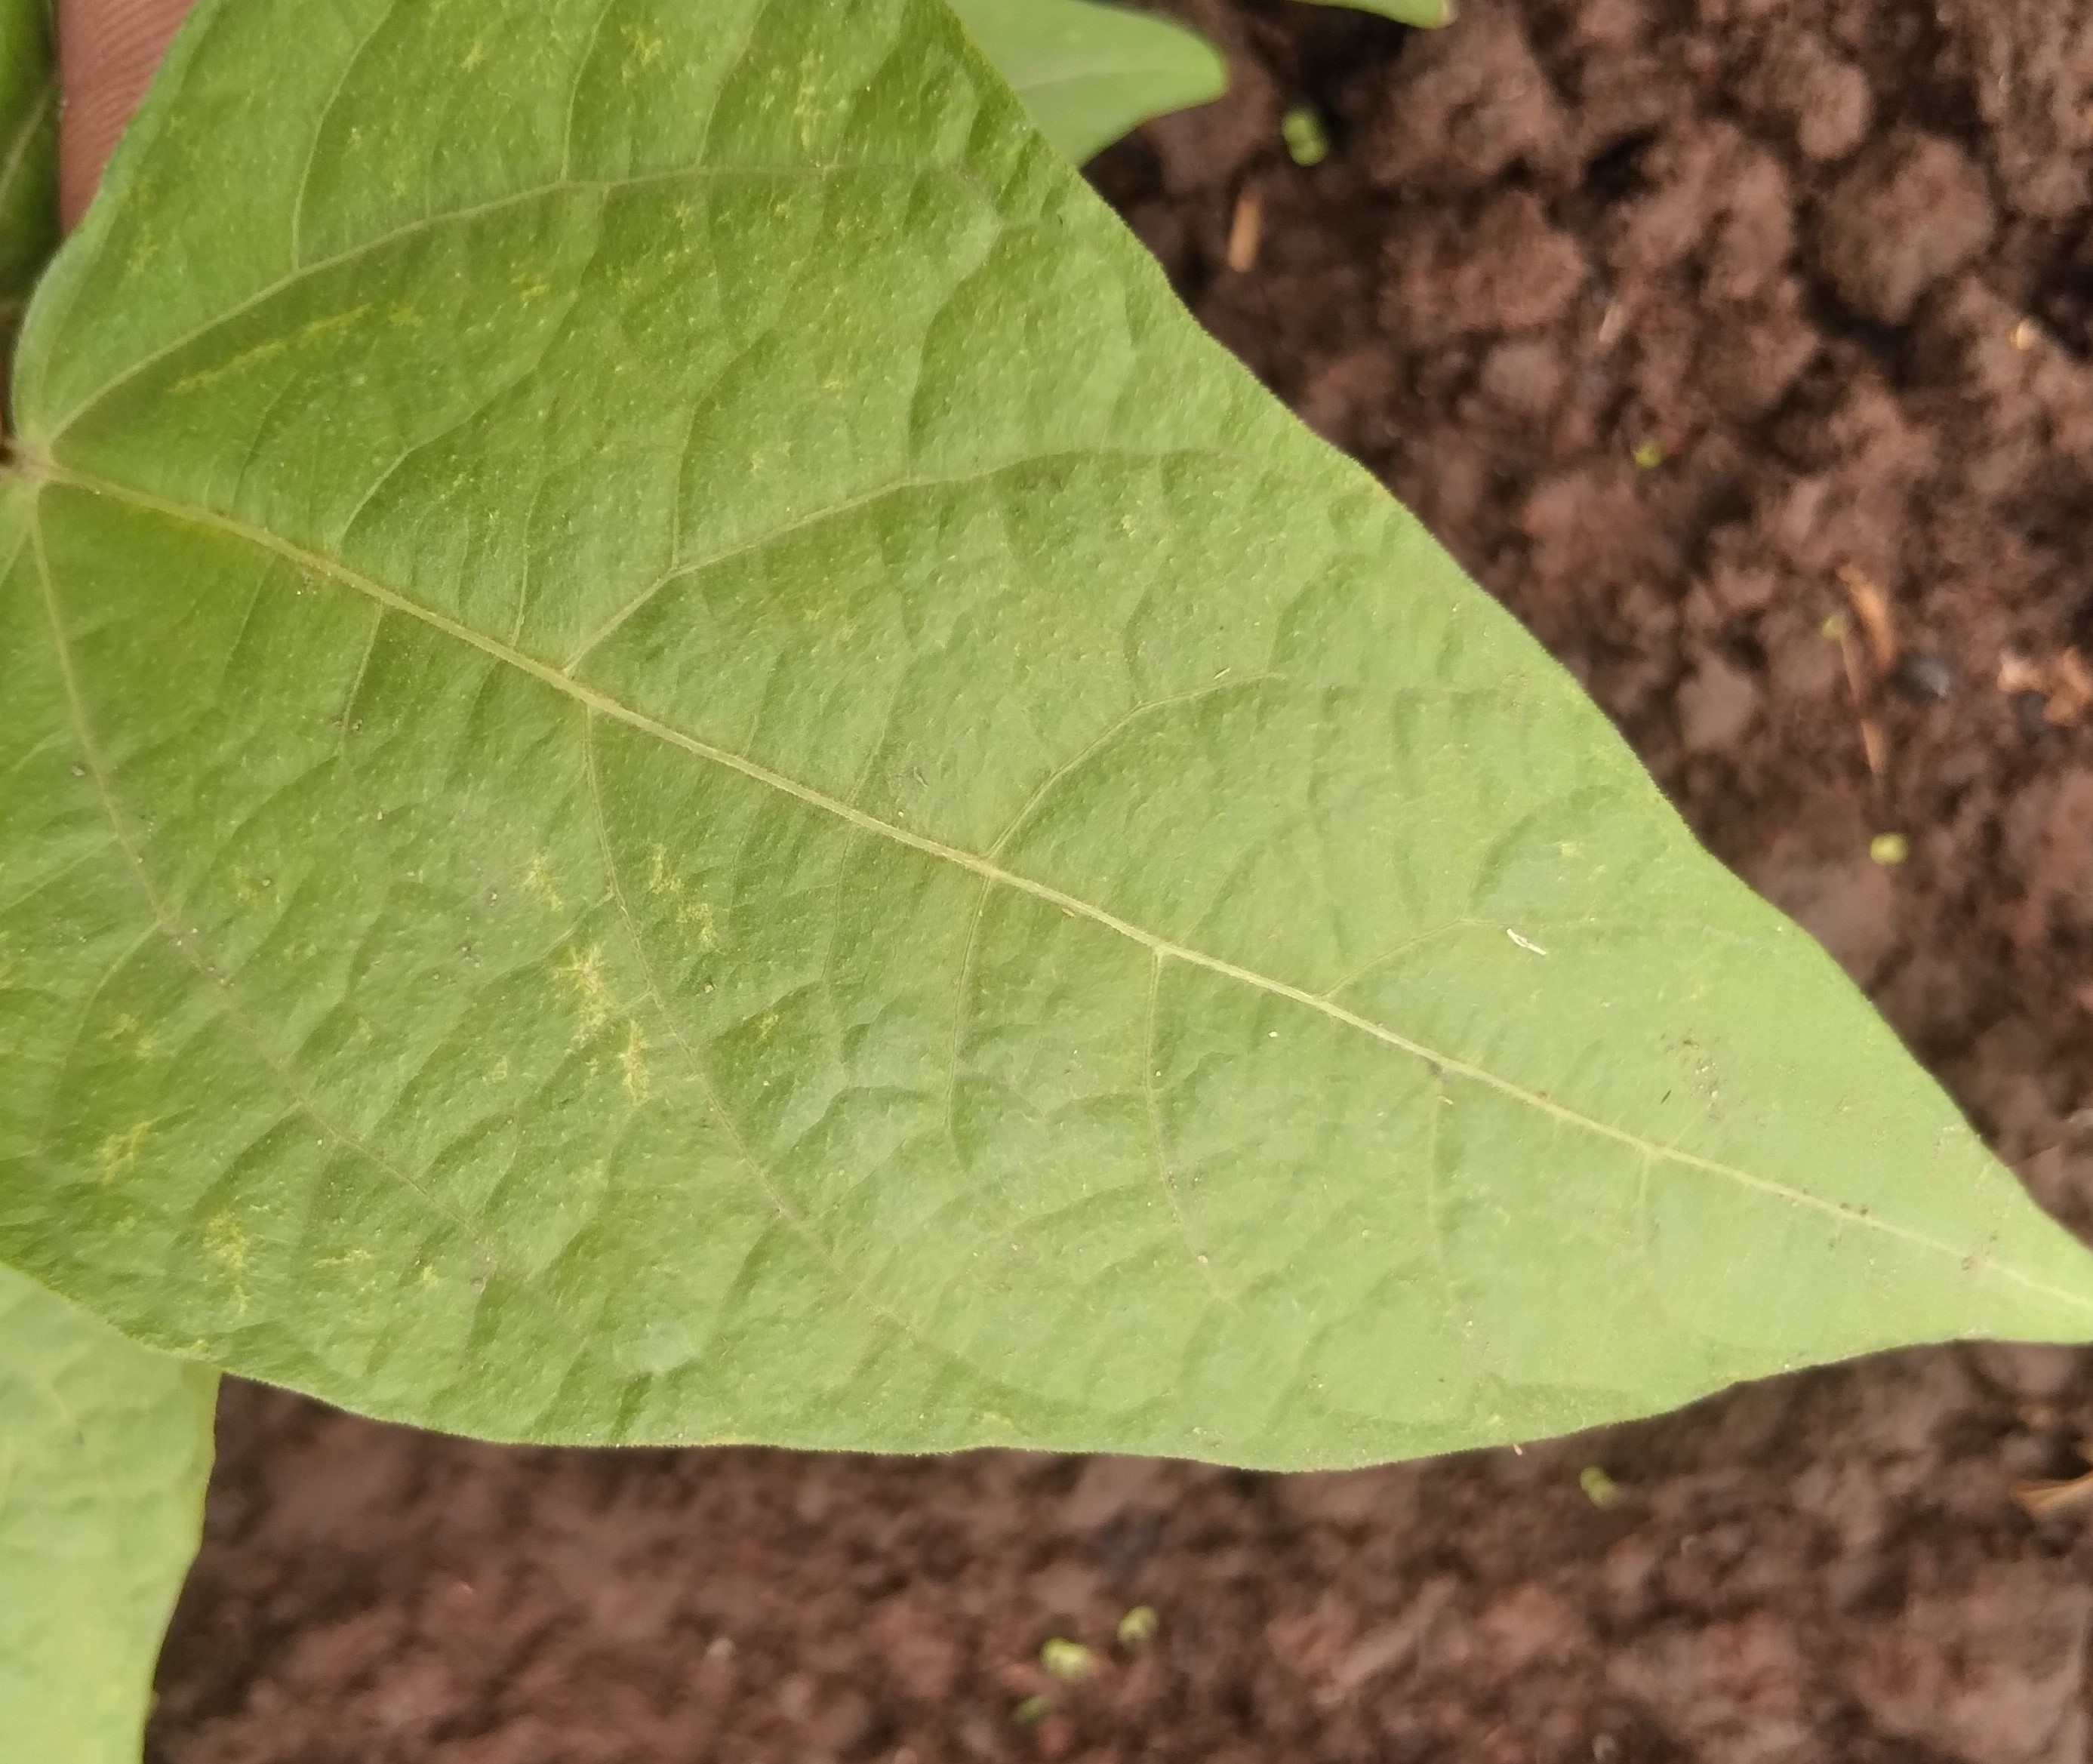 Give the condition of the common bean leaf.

healthy
